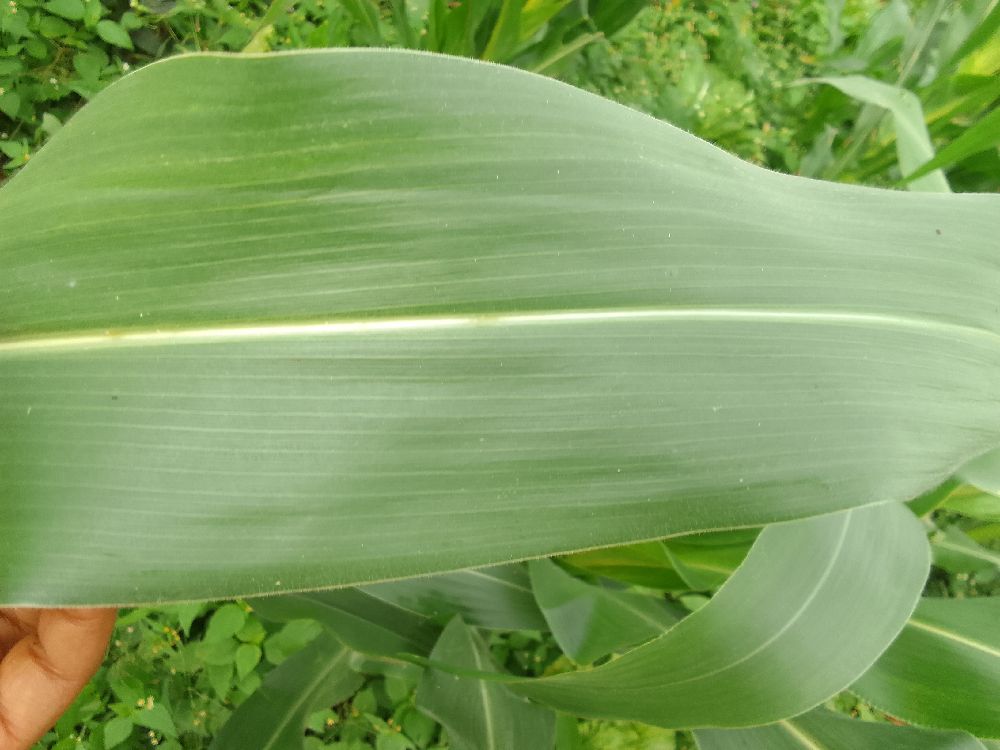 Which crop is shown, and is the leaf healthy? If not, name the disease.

maize, healthy
